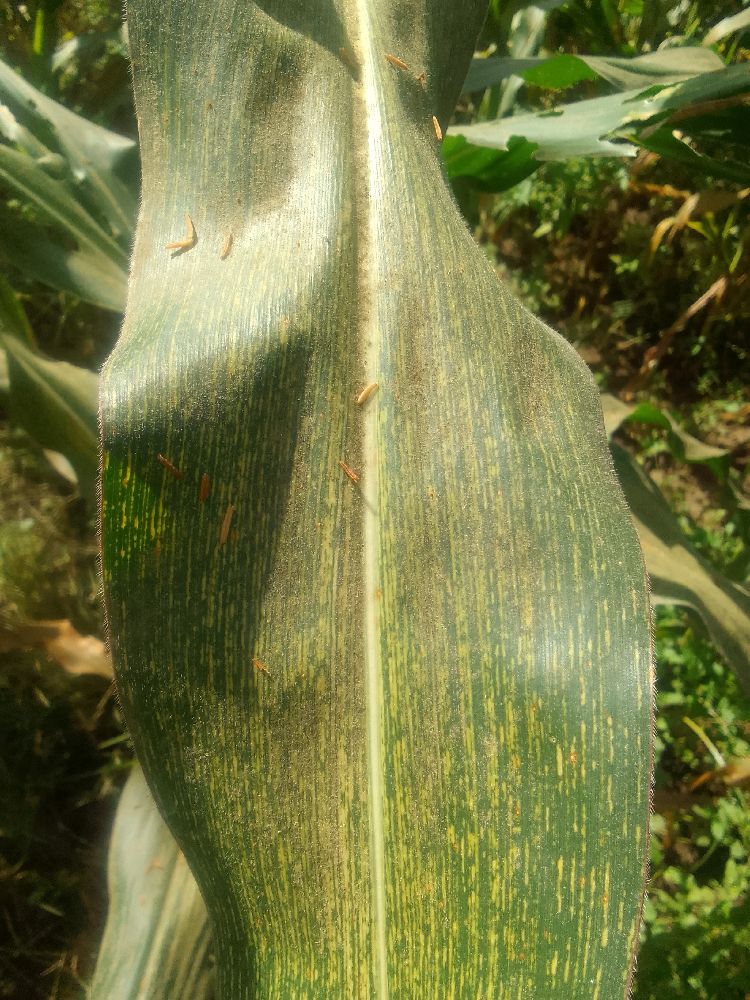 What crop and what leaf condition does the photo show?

maize, maize streak virus
